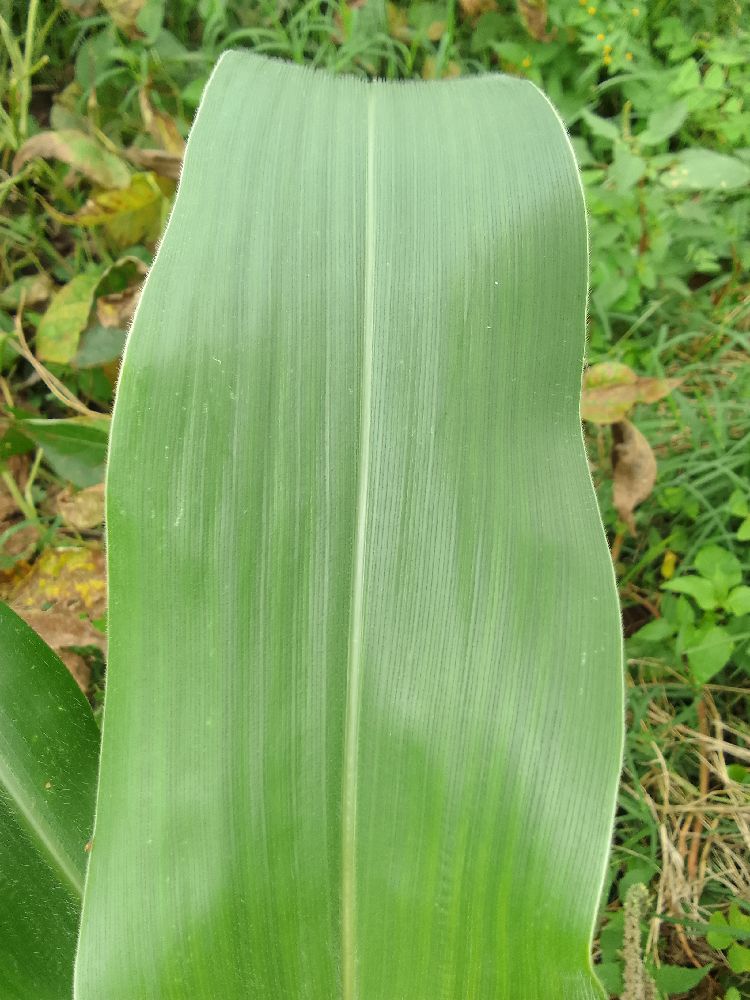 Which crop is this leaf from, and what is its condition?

maize, healthy
